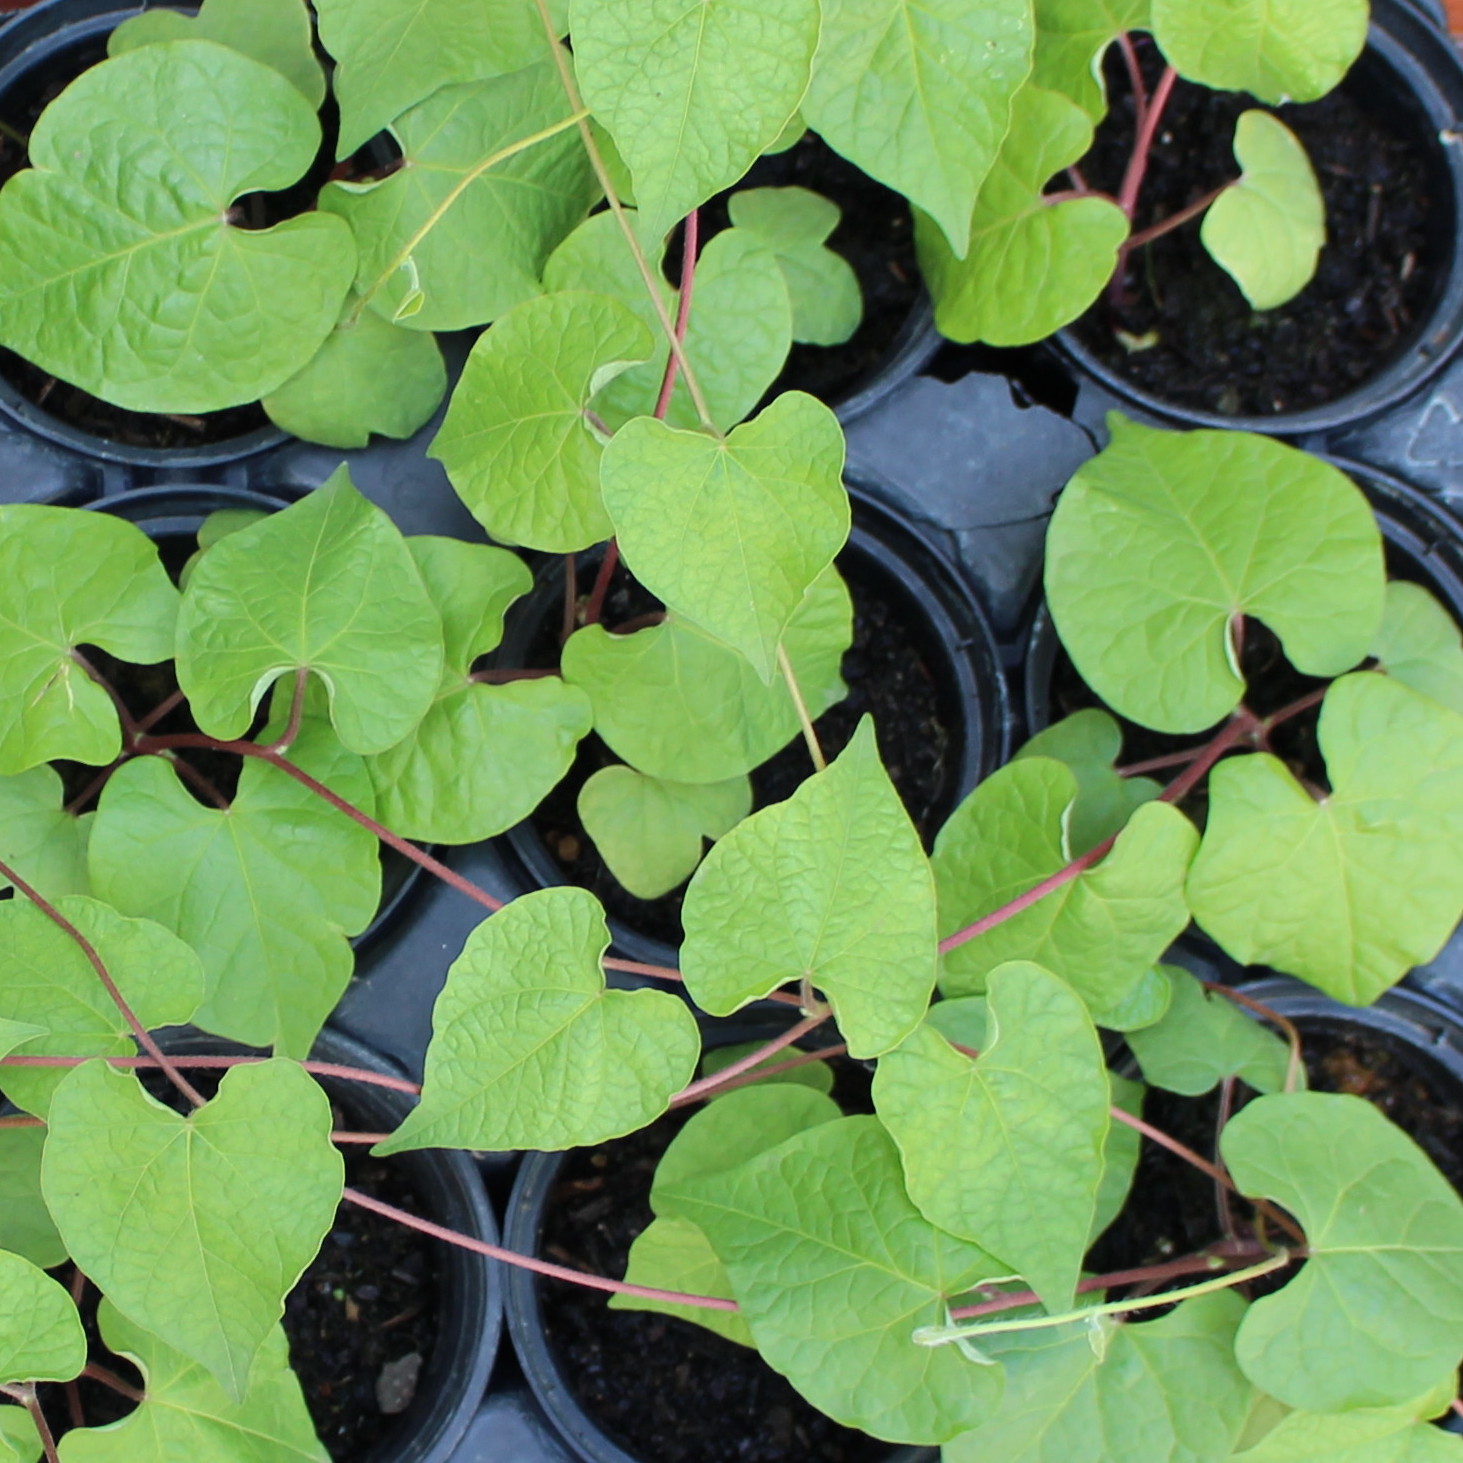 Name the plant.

Convolvulus arvensis
